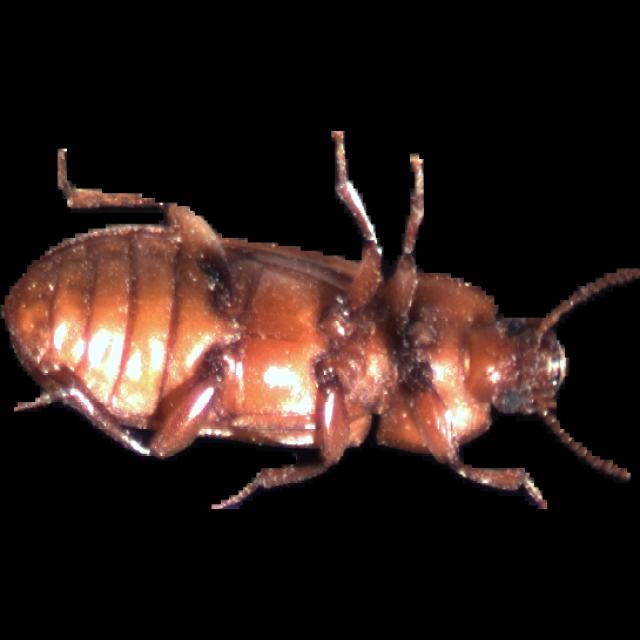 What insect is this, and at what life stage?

mealworm beetle
